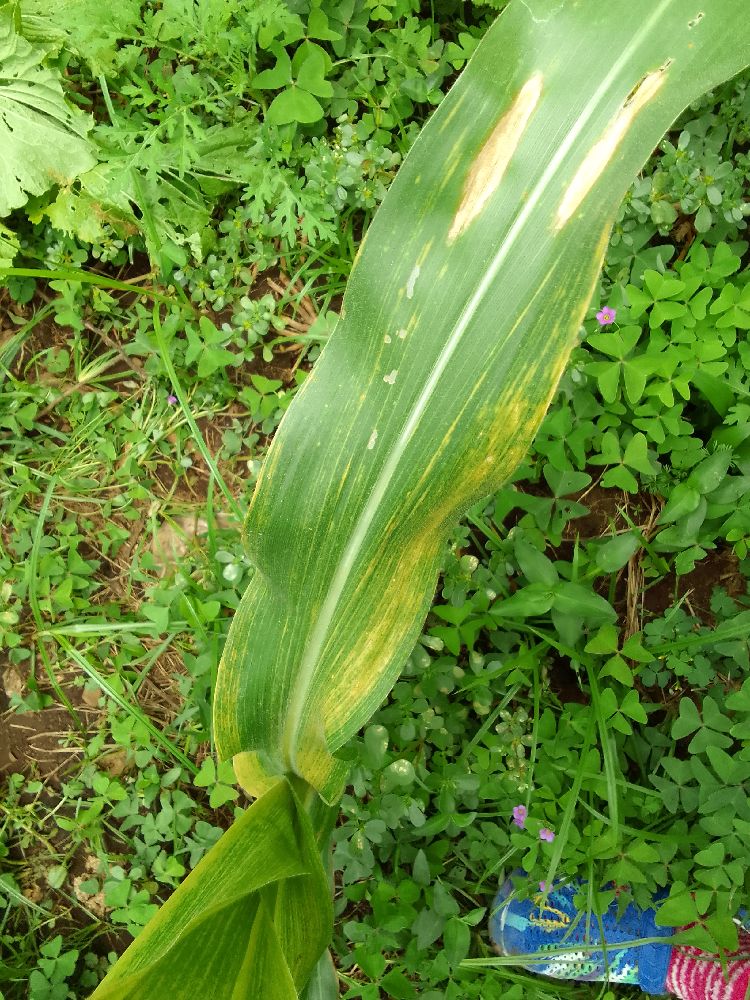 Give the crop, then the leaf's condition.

maize, maize lethal necrosis
